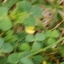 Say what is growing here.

unstructured weed
